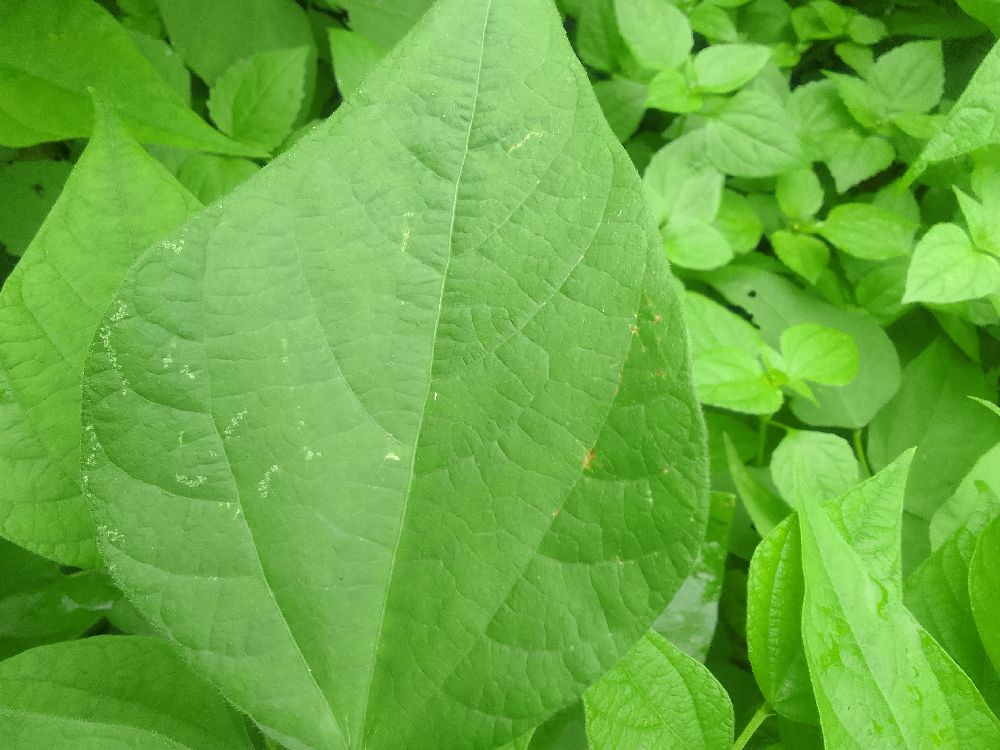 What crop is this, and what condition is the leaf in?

common bean, healthy
